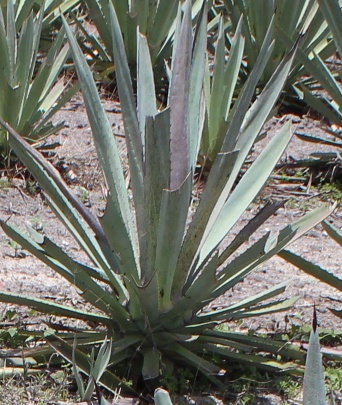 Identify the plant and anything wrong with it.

agave, spotted
